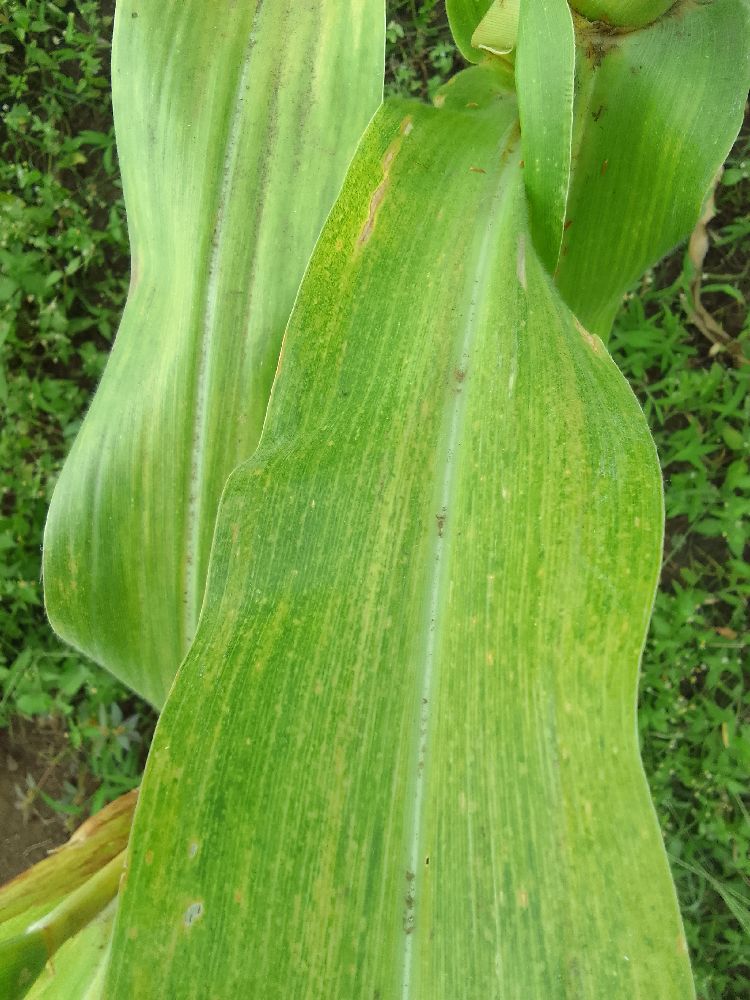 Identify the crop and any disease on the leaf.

maize, maize lethal necrosis
